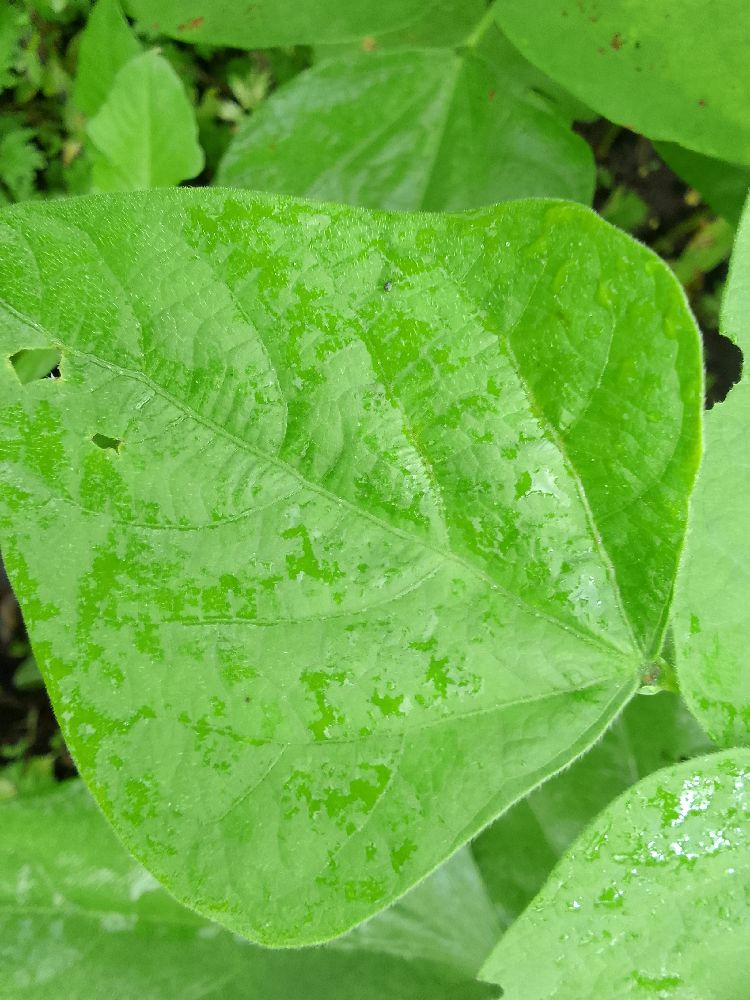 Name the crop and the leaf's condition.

common bean, healthy
